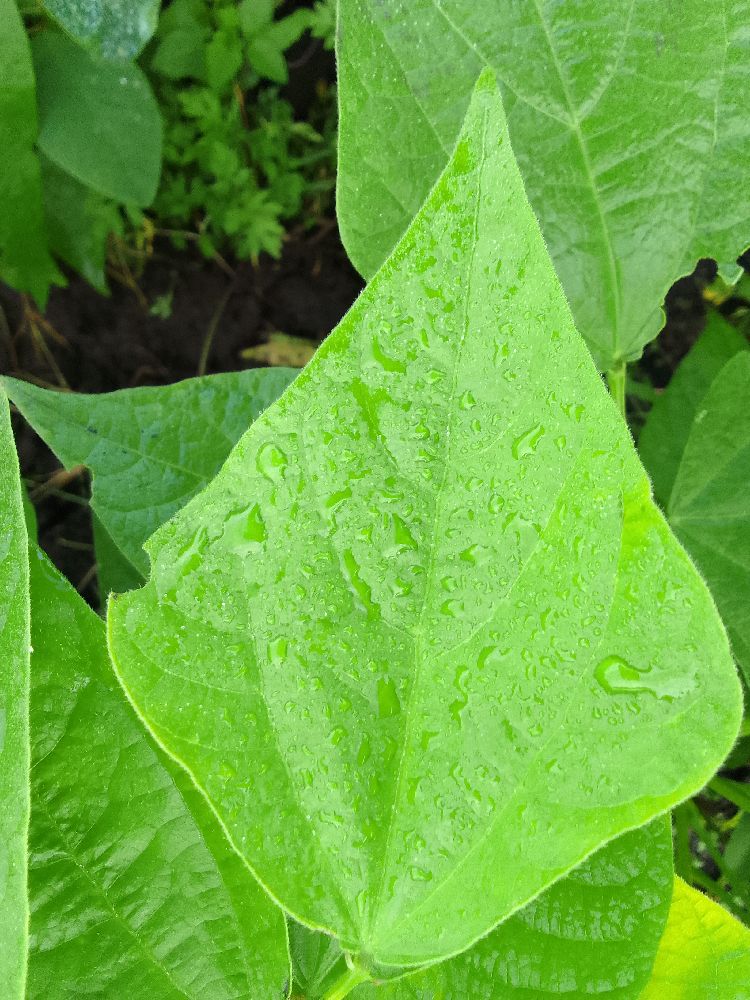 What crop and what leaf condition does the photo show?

common bean, healthy
